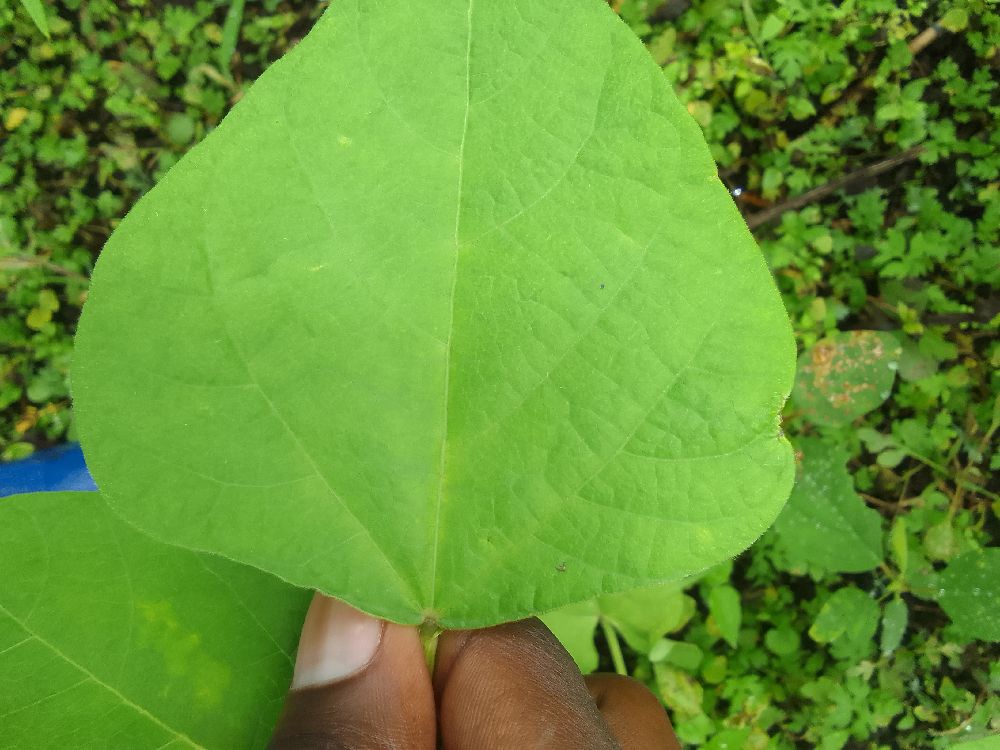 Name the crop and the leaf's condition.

common bean, healthy
